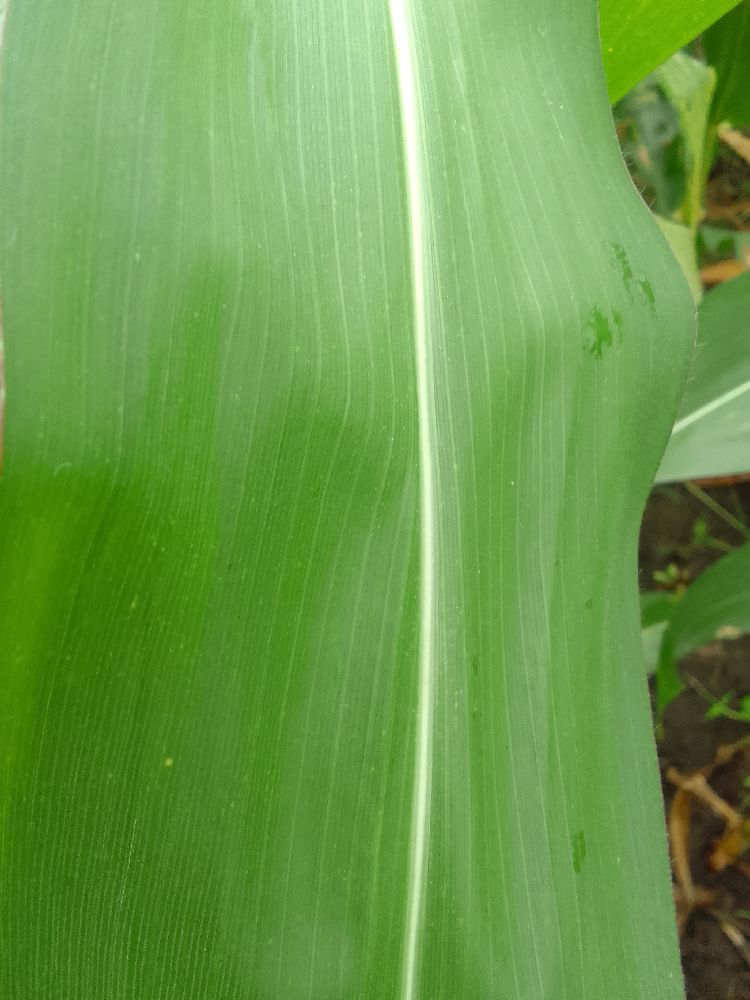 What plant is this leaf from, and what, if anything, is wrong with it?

maize, healthy
